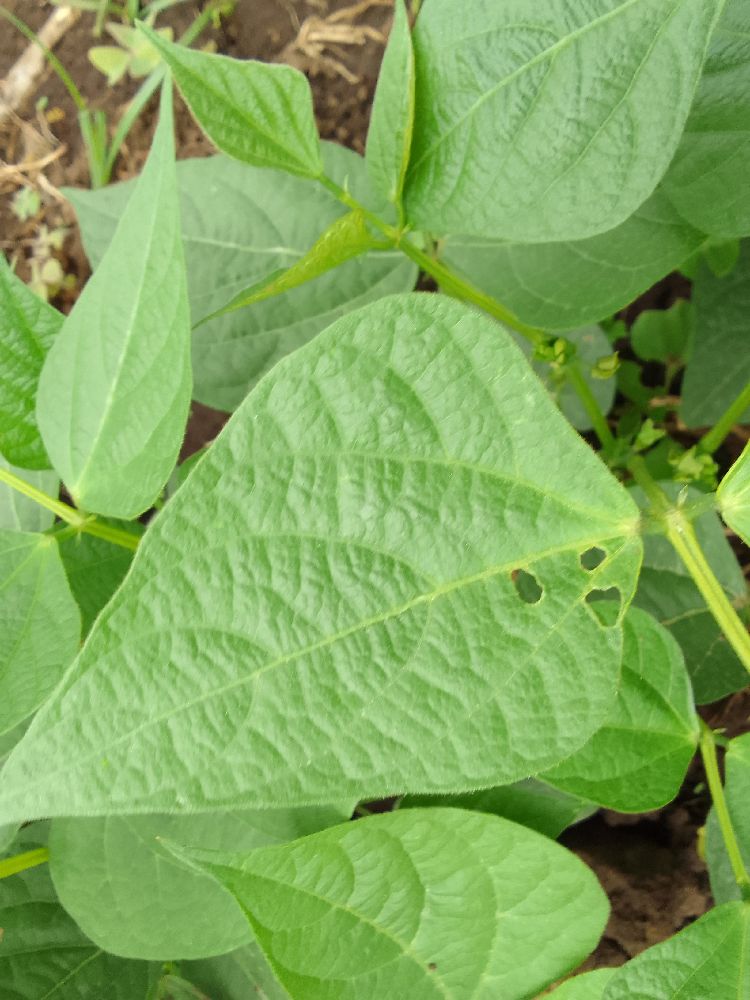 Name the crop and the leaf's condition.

common bean, healthy
